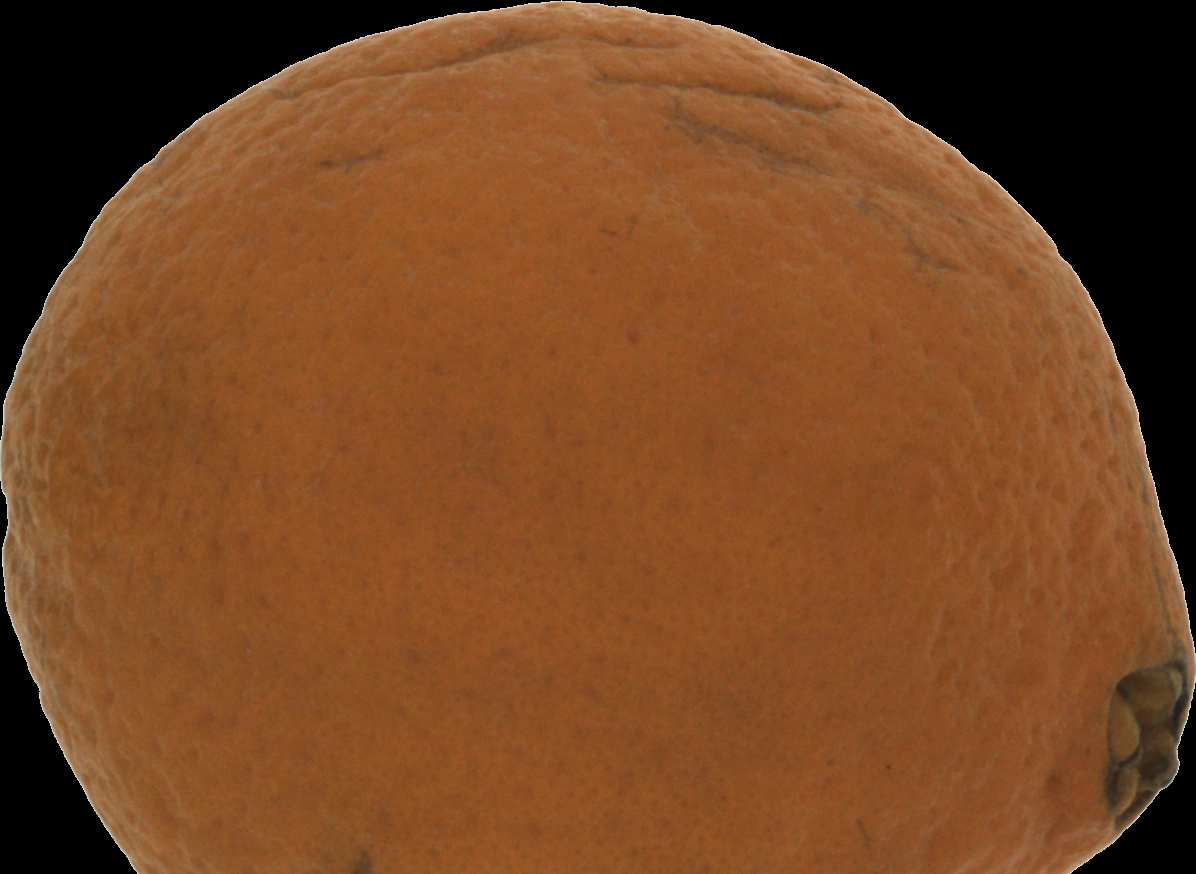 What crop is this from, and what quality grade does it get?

orange, bad
